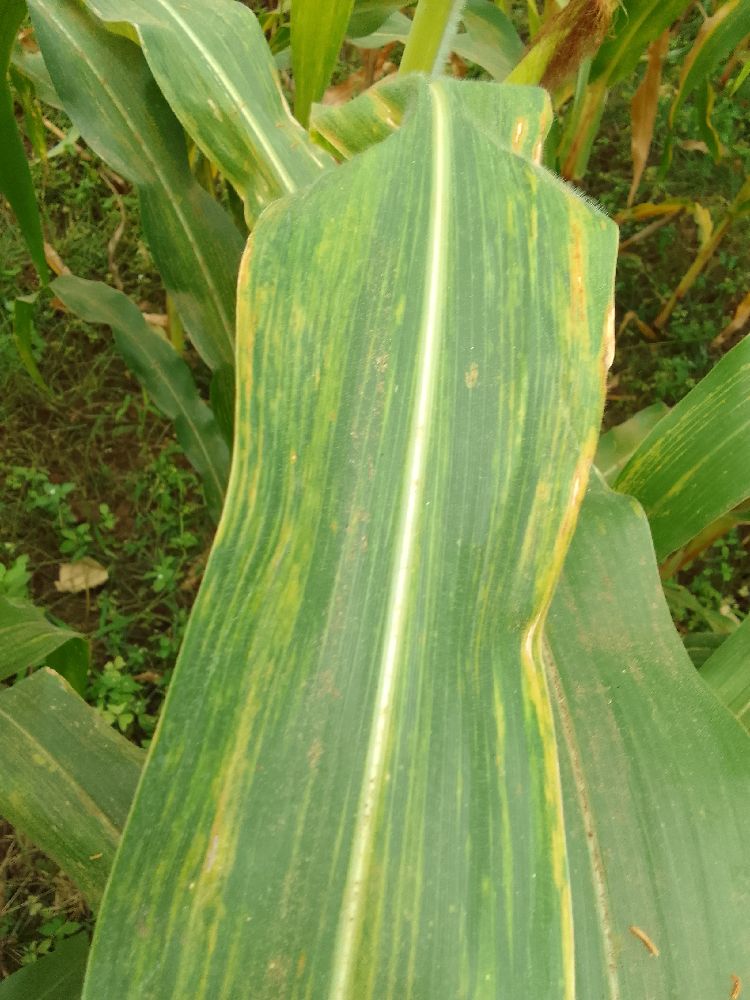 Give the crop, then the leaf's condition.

maize, maize lethal necrosis
